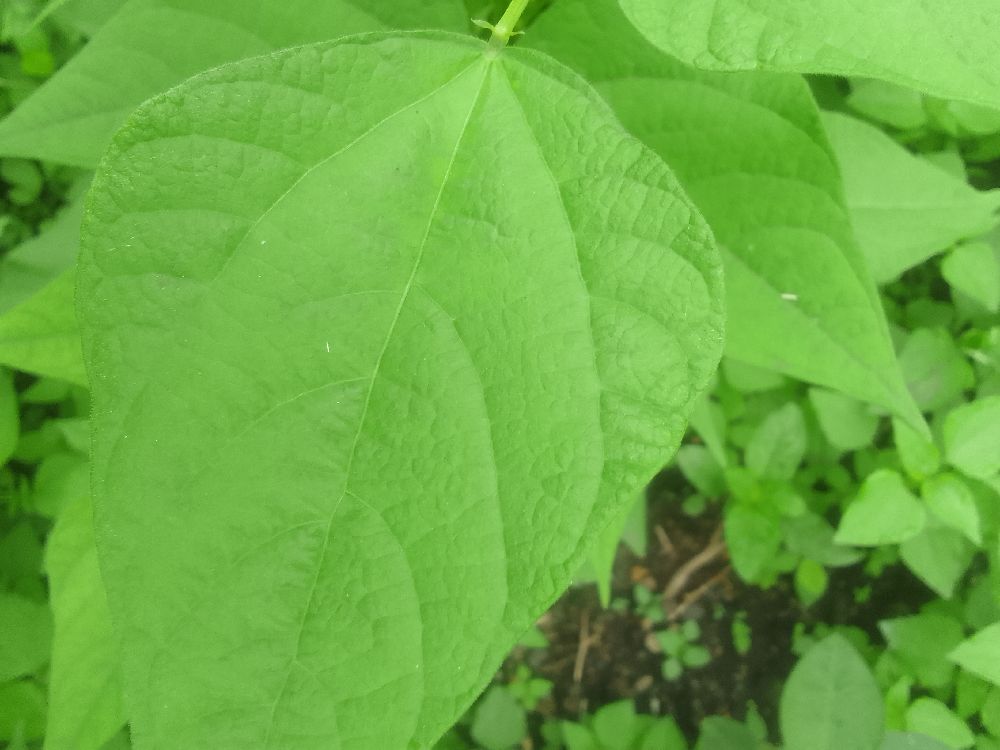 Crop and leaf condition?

common bean, healthy
